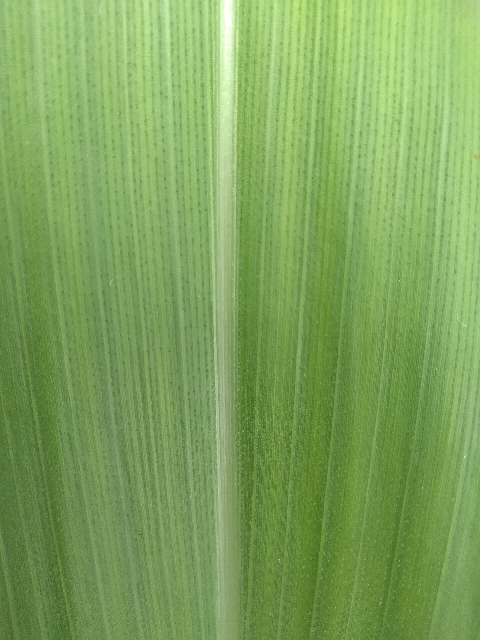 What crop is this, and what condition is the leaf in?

maize, healthy
